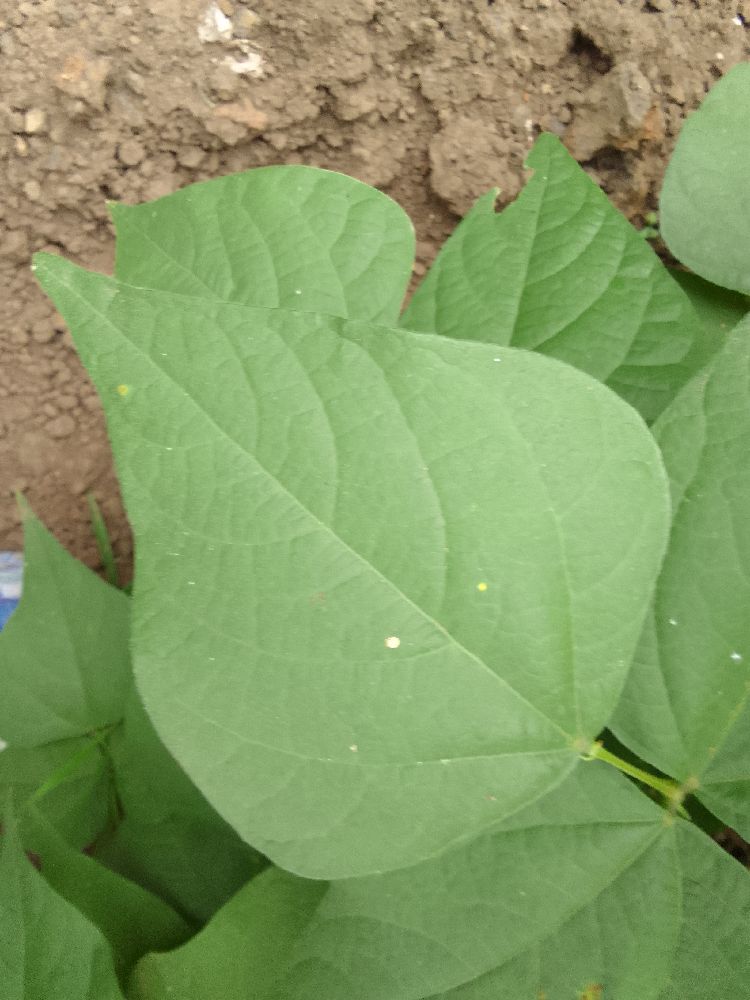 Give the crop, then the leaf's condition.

common bean, healthy
